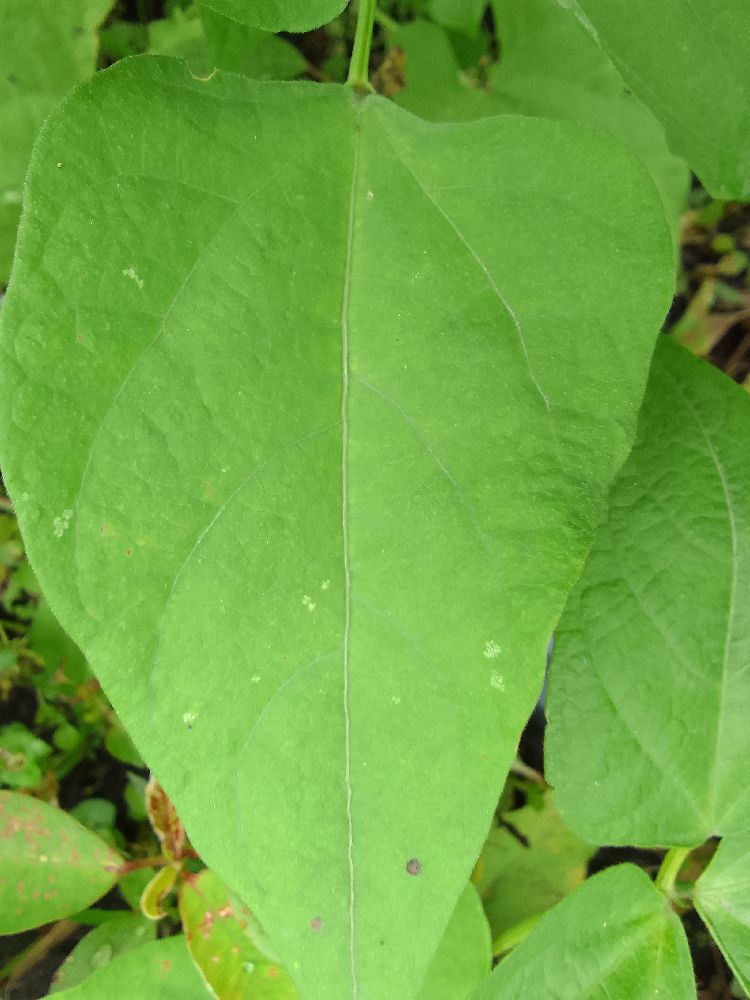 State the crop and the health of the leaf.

common bean, healthy
